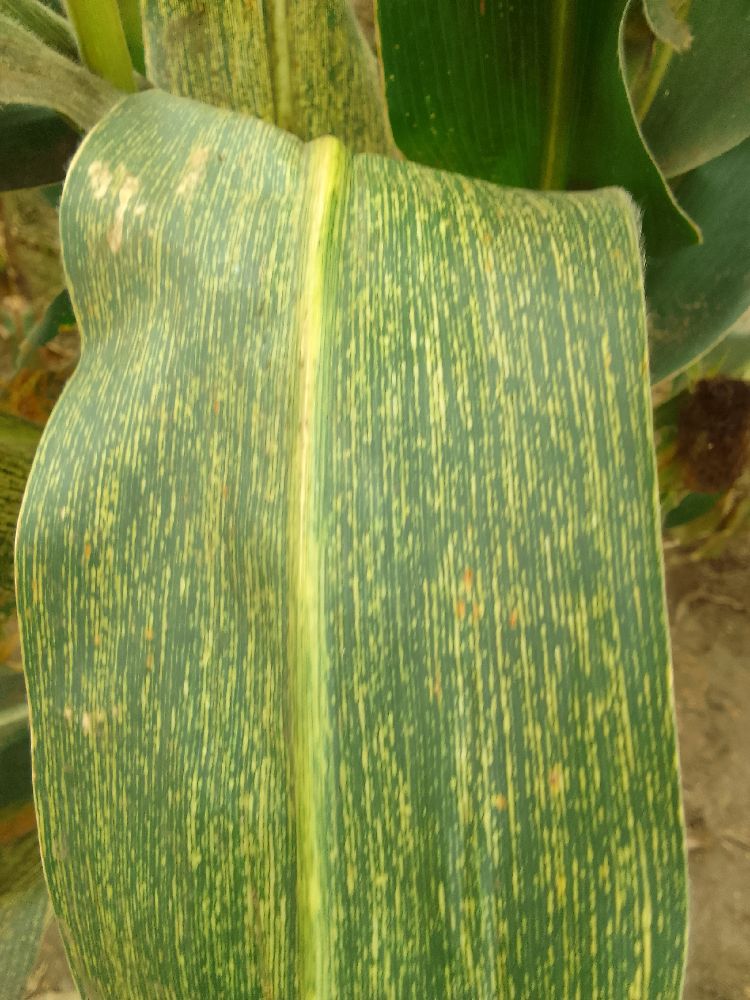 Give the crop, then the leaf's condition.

maize, maize streak virus
